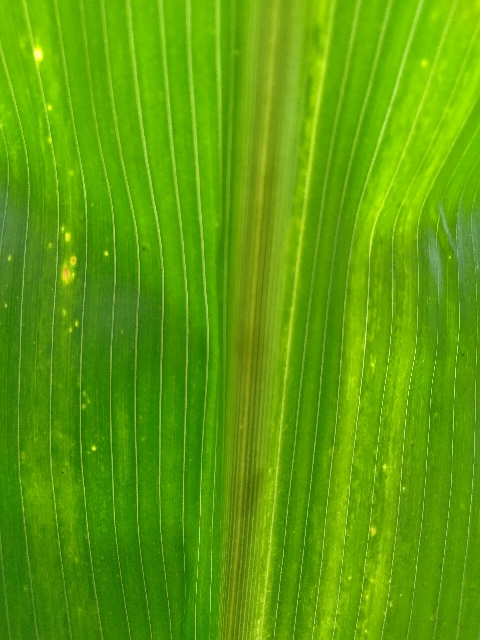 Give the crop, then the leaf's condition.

maize, maize lethal necrosis
